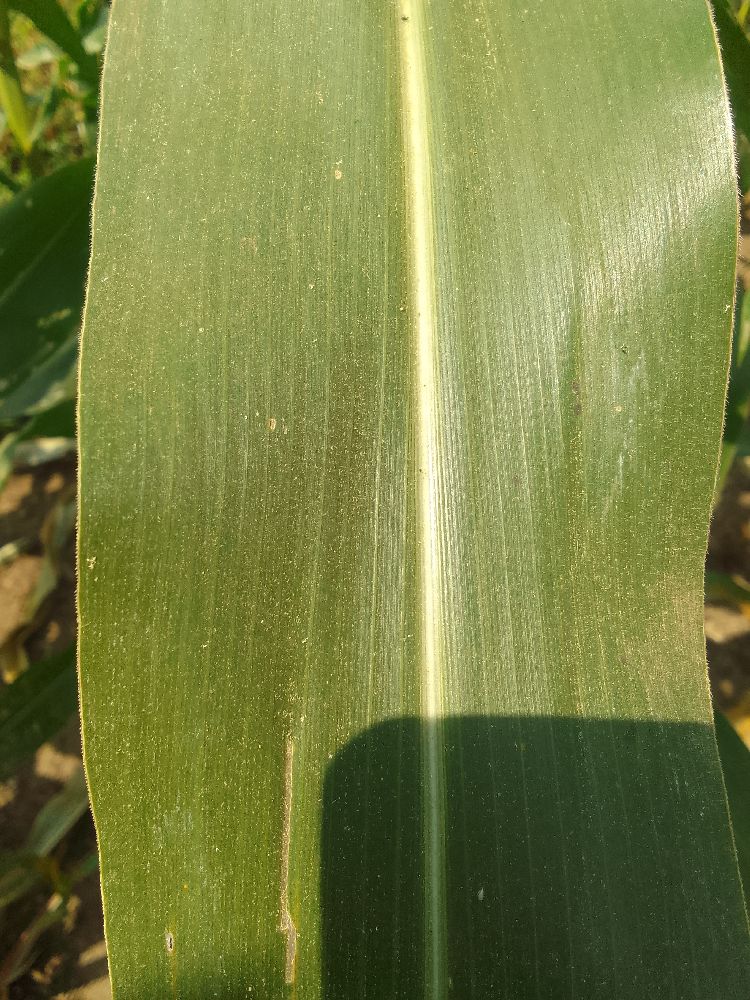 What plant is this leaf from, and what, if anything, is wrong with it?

maize, healthy
